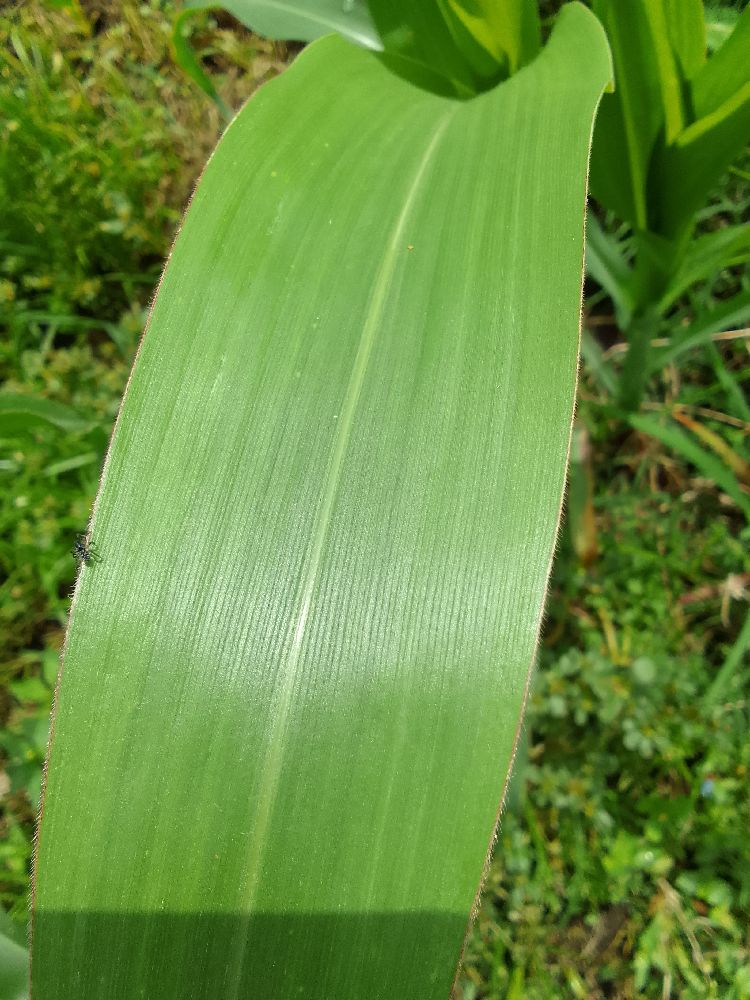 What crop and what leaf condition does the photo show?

maize, healthy
